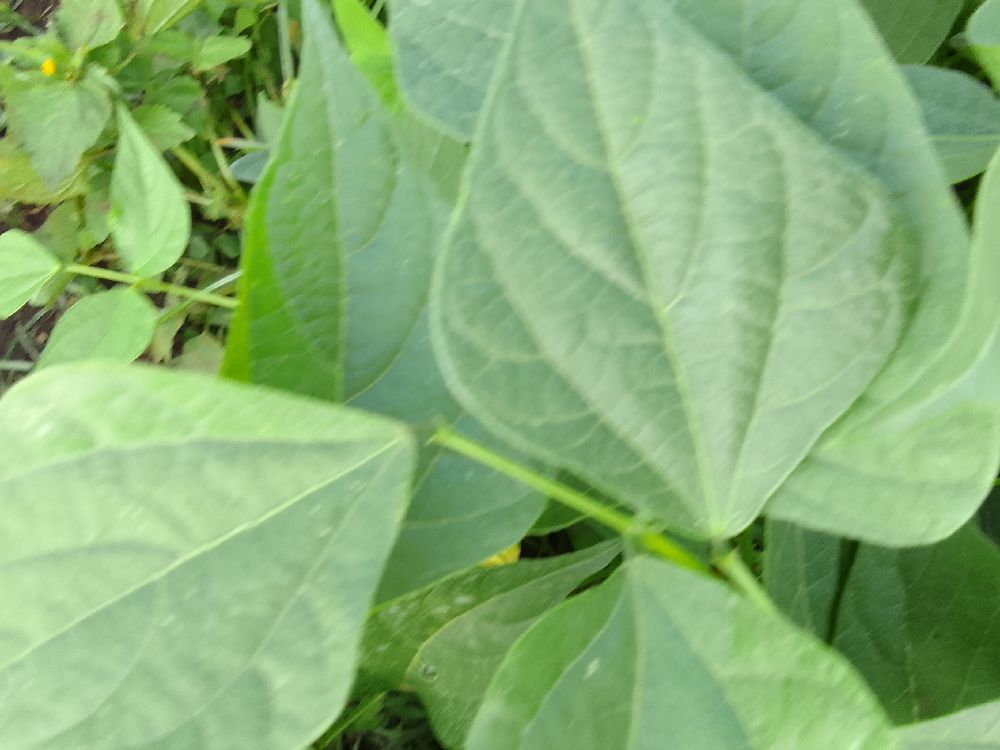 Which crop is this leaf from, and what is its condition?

common bean, healthy
